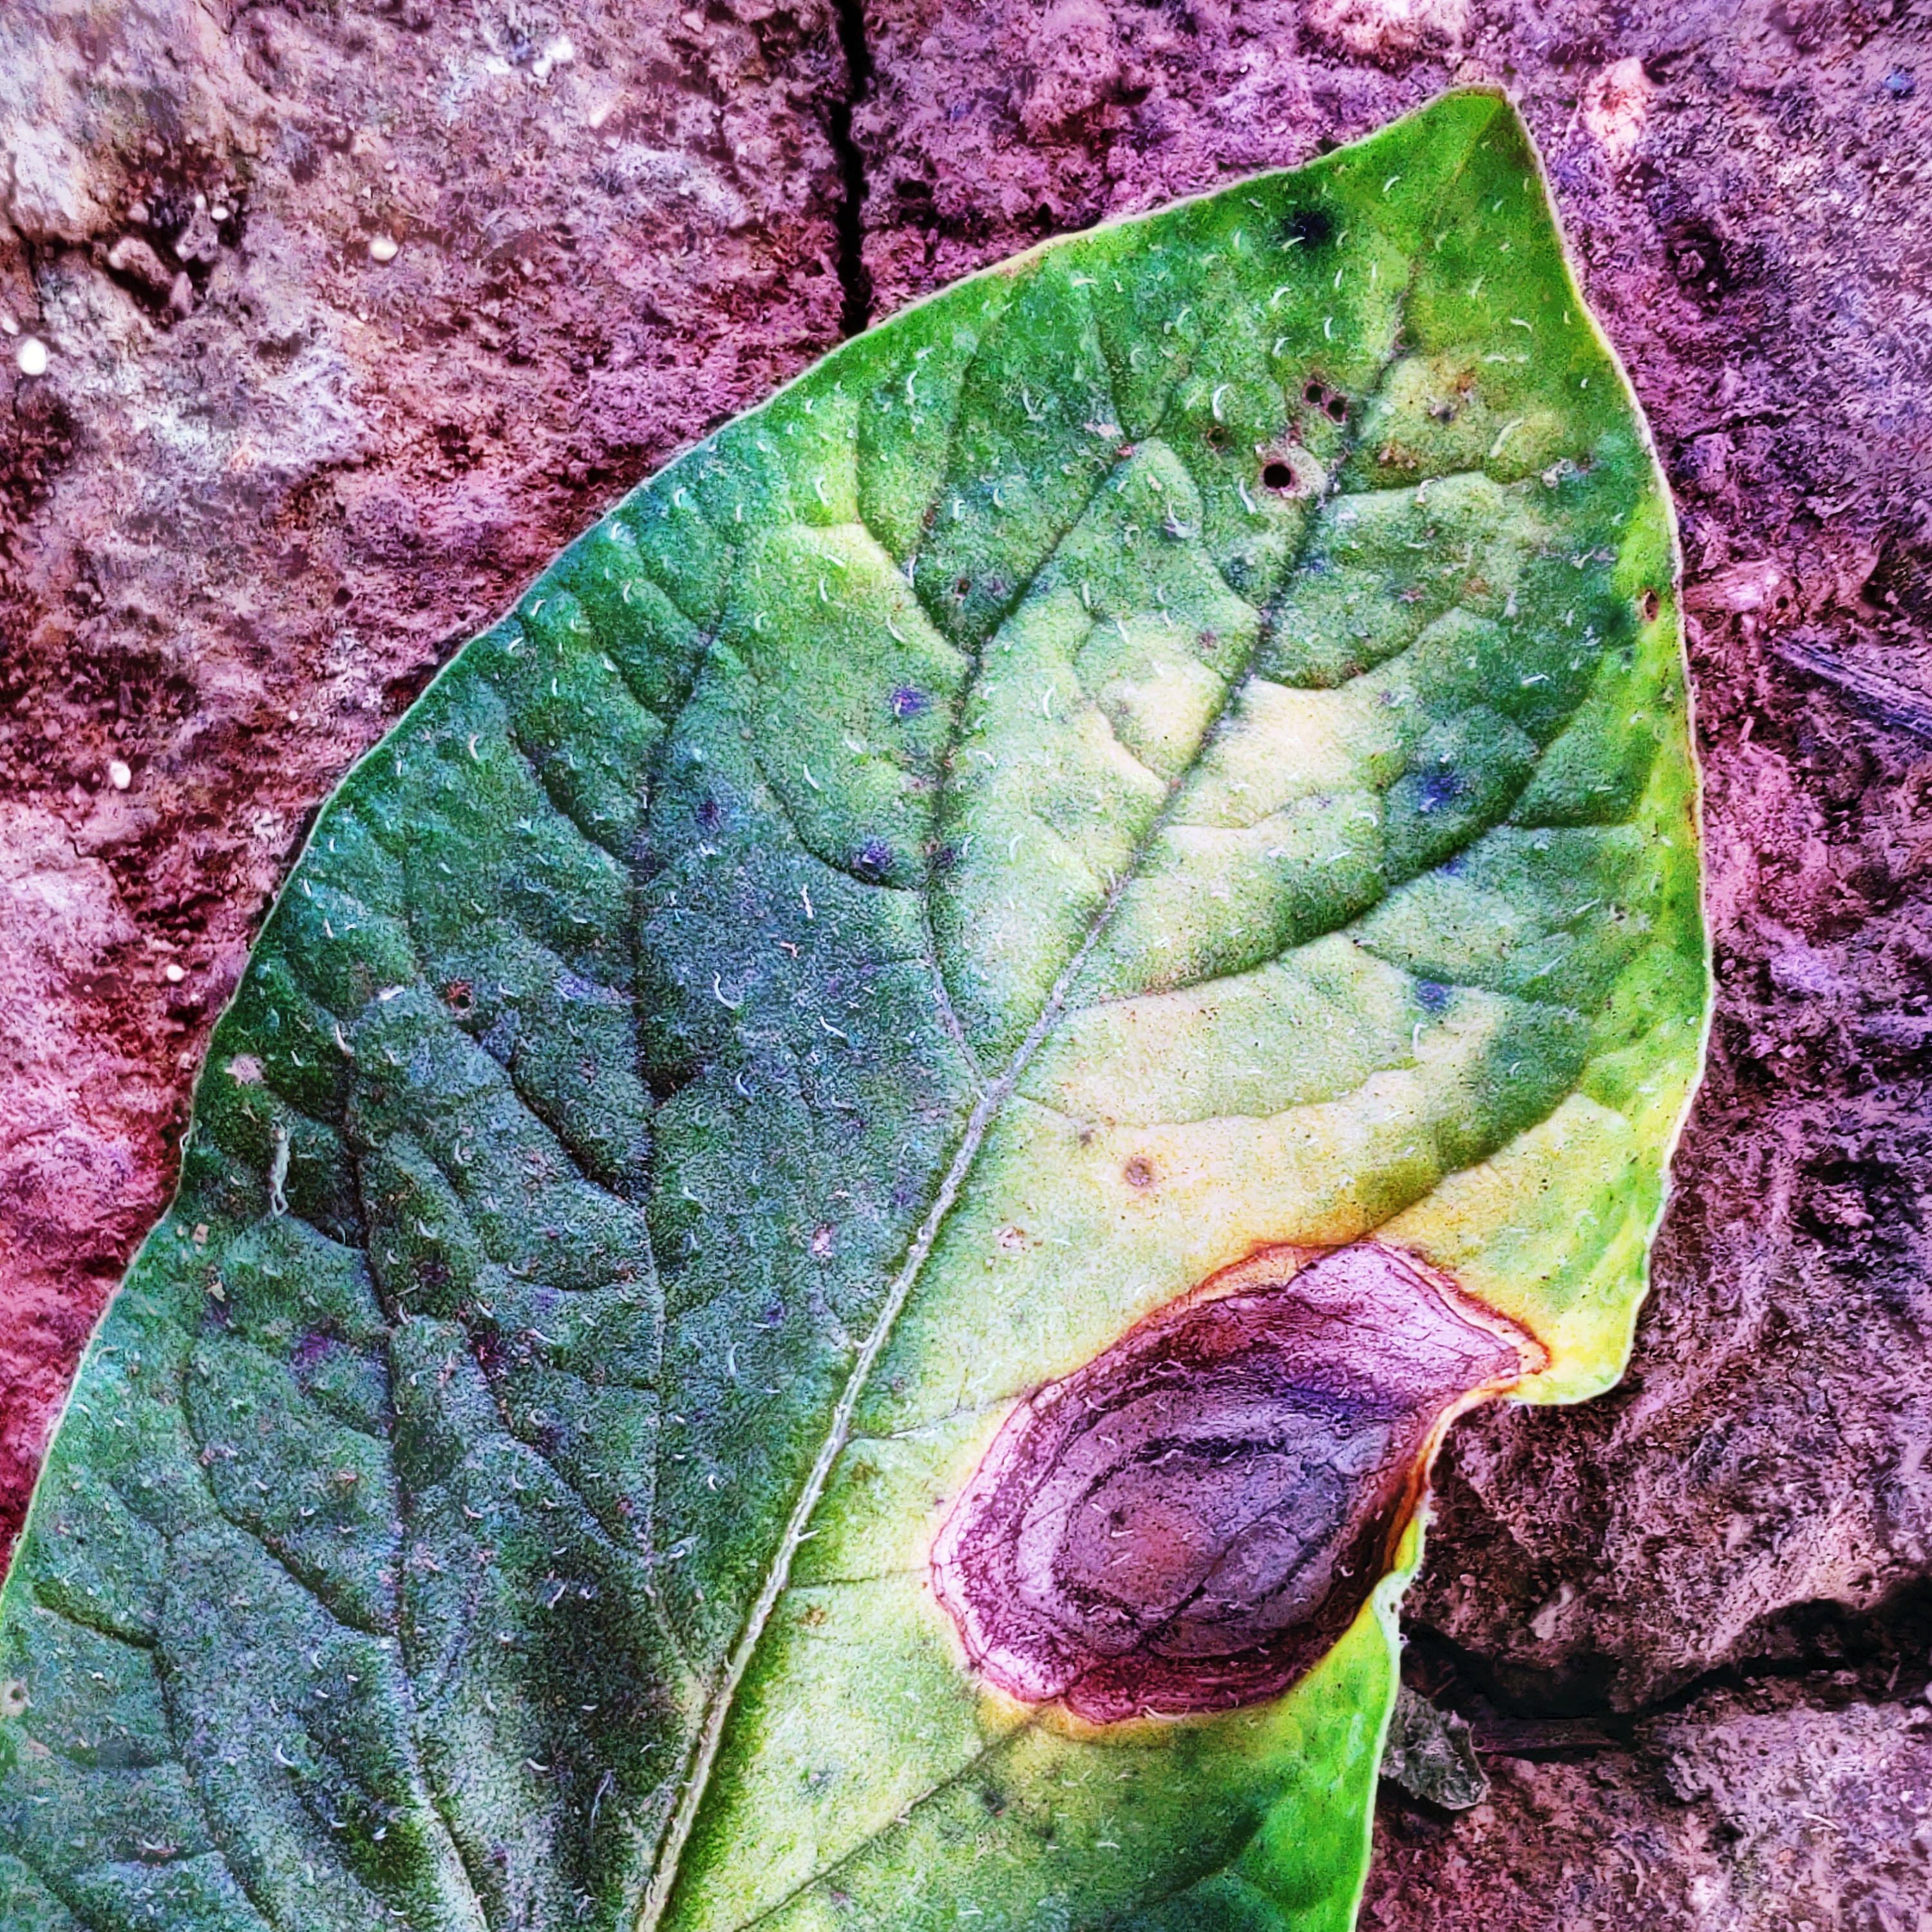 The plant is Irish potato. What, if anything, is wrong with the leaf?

late blight
